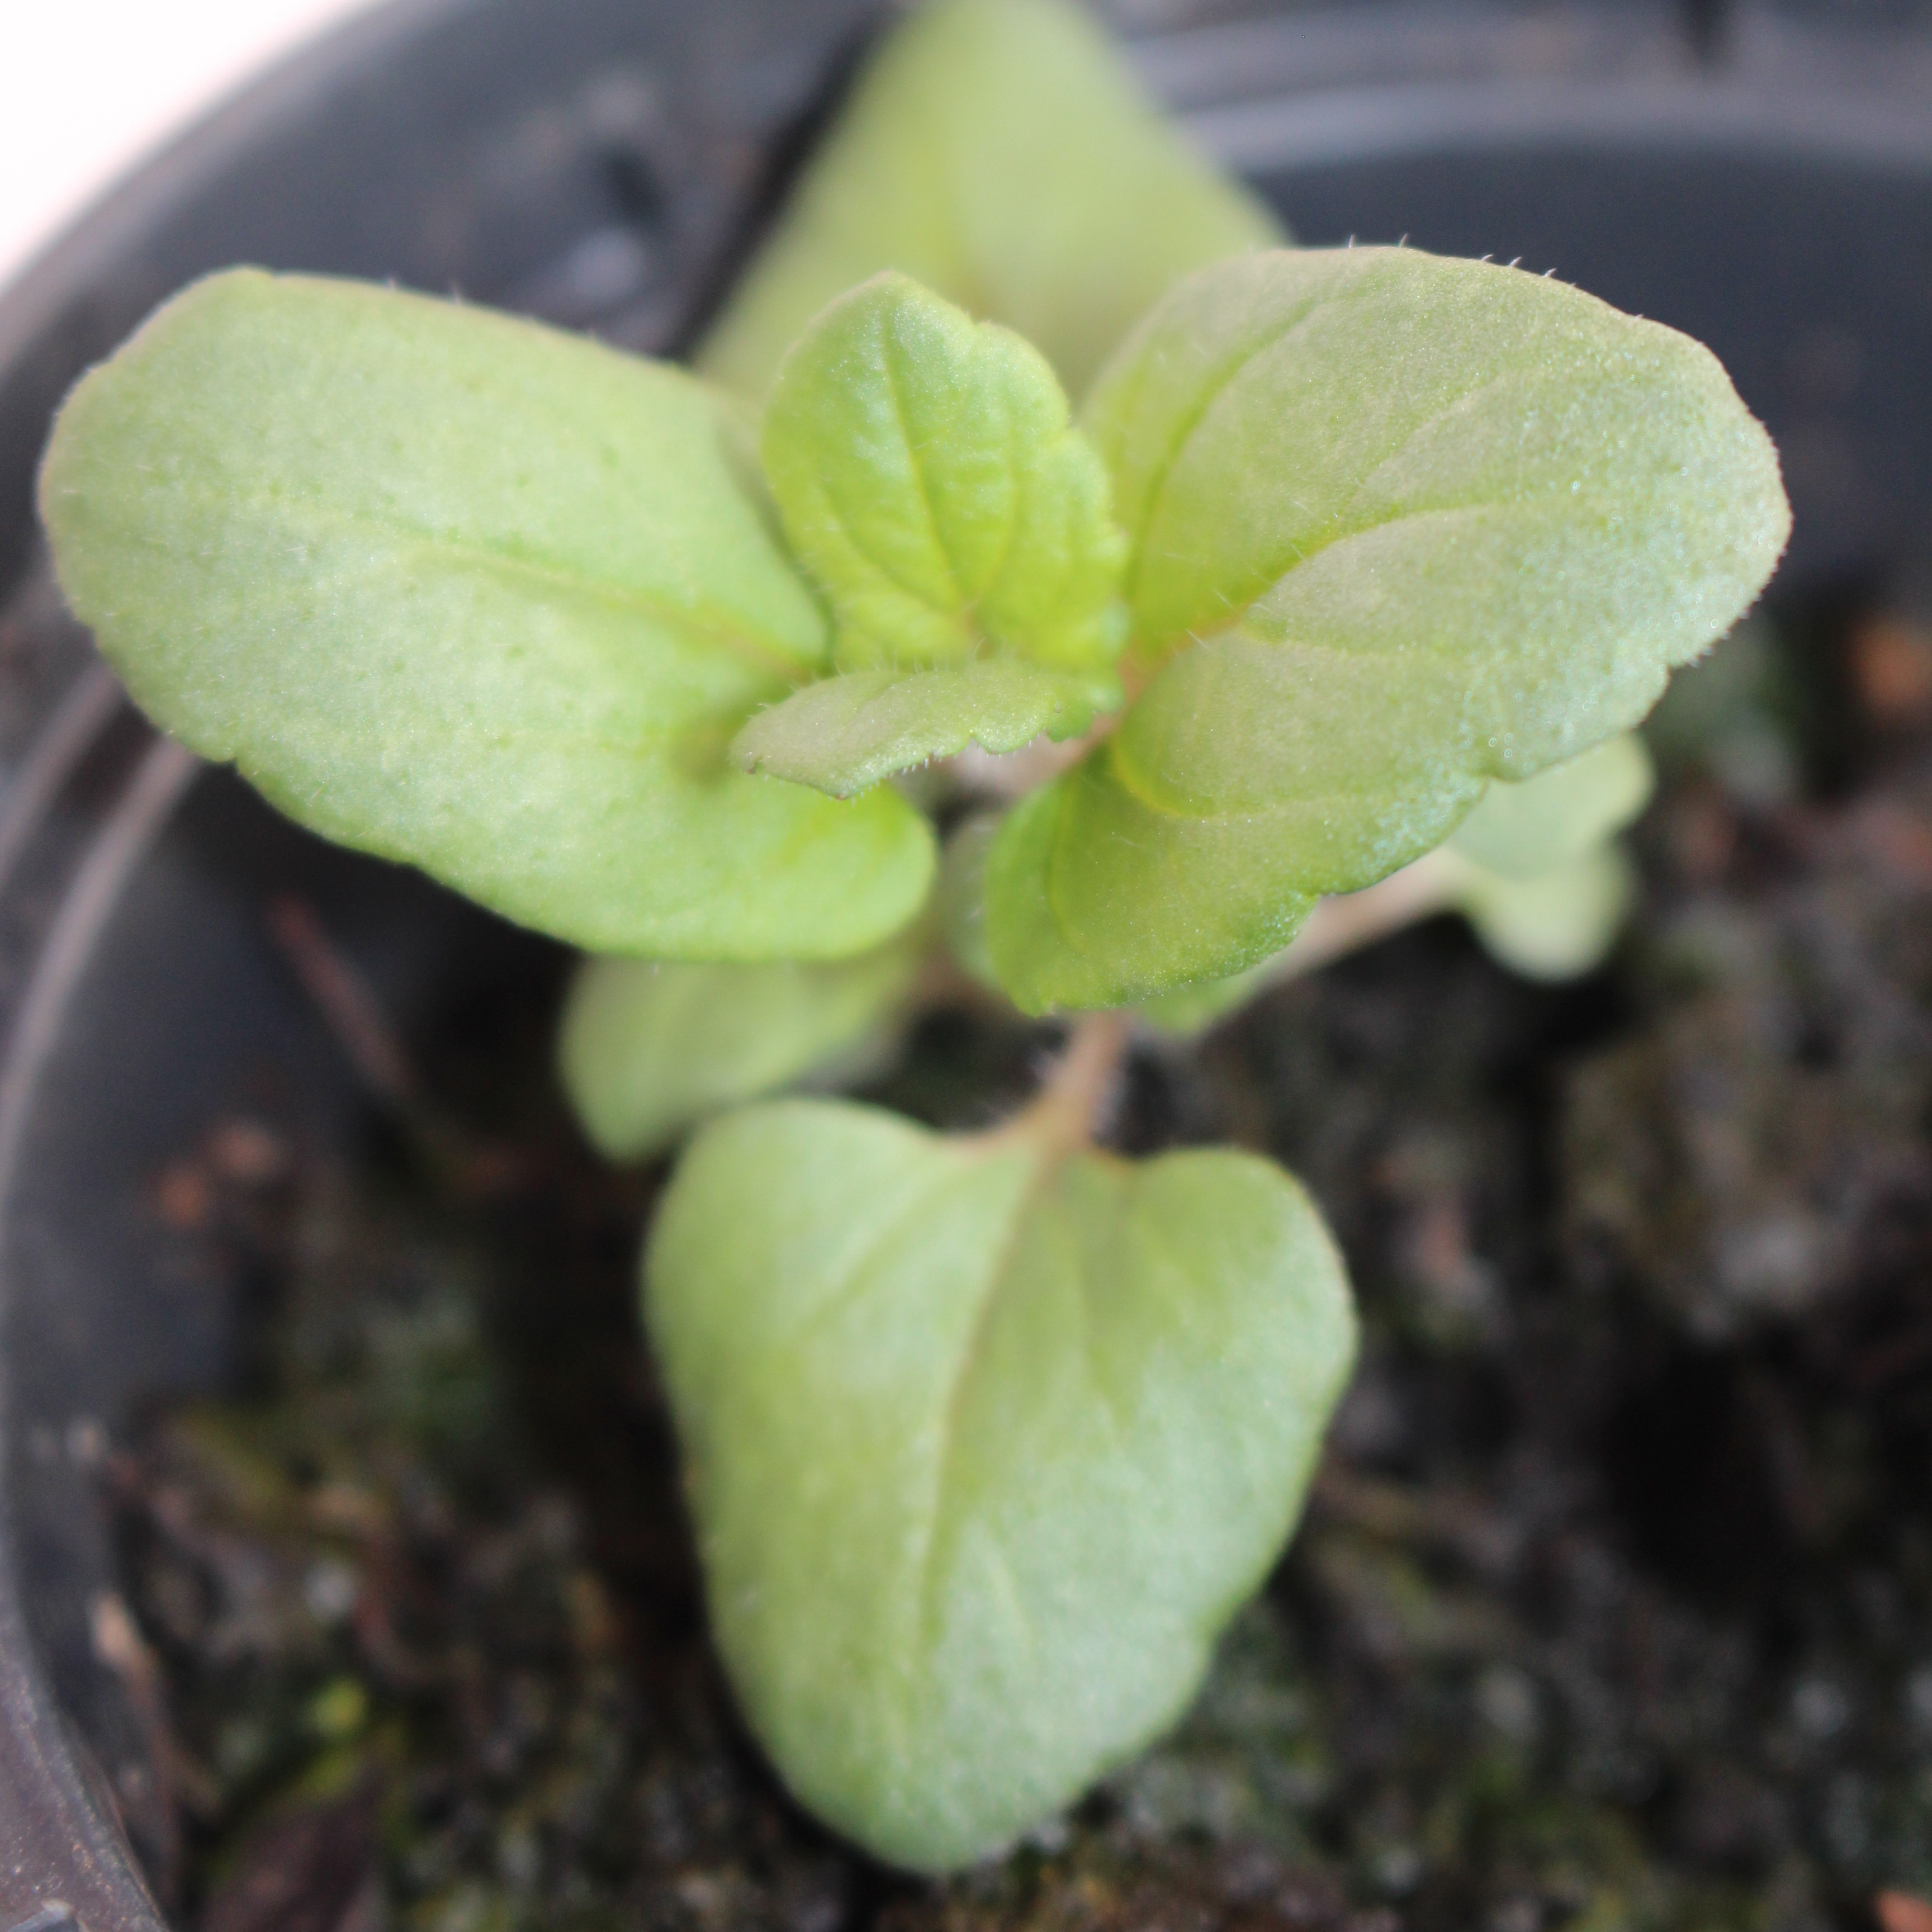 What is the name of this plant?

Veronica persica
